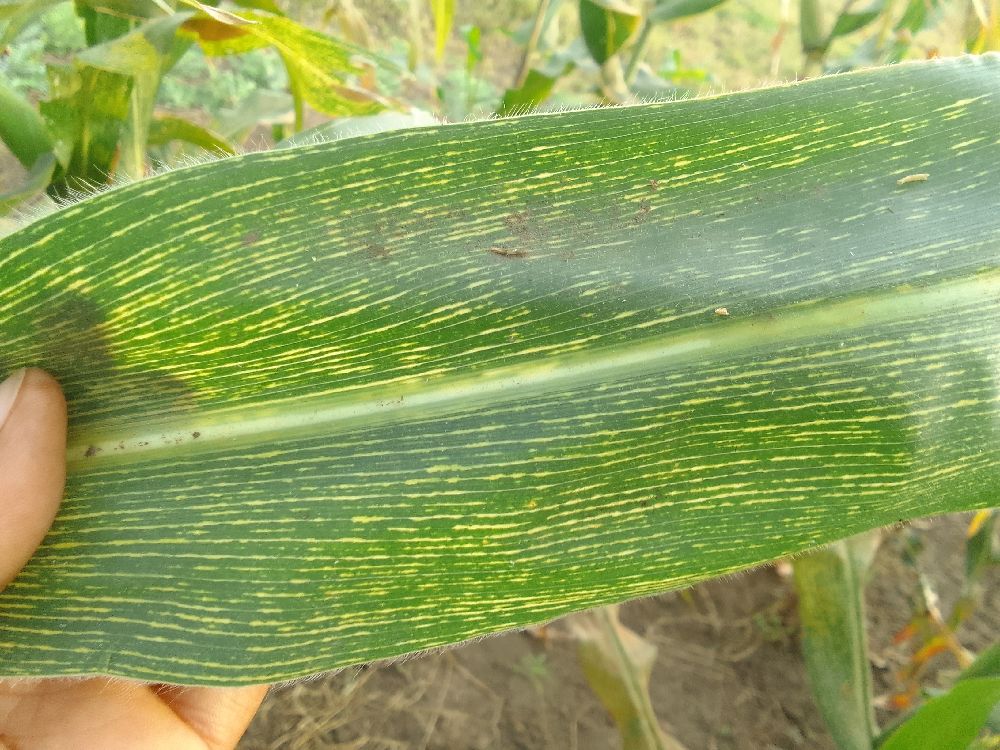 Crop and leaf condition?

maize, maize streak virus
